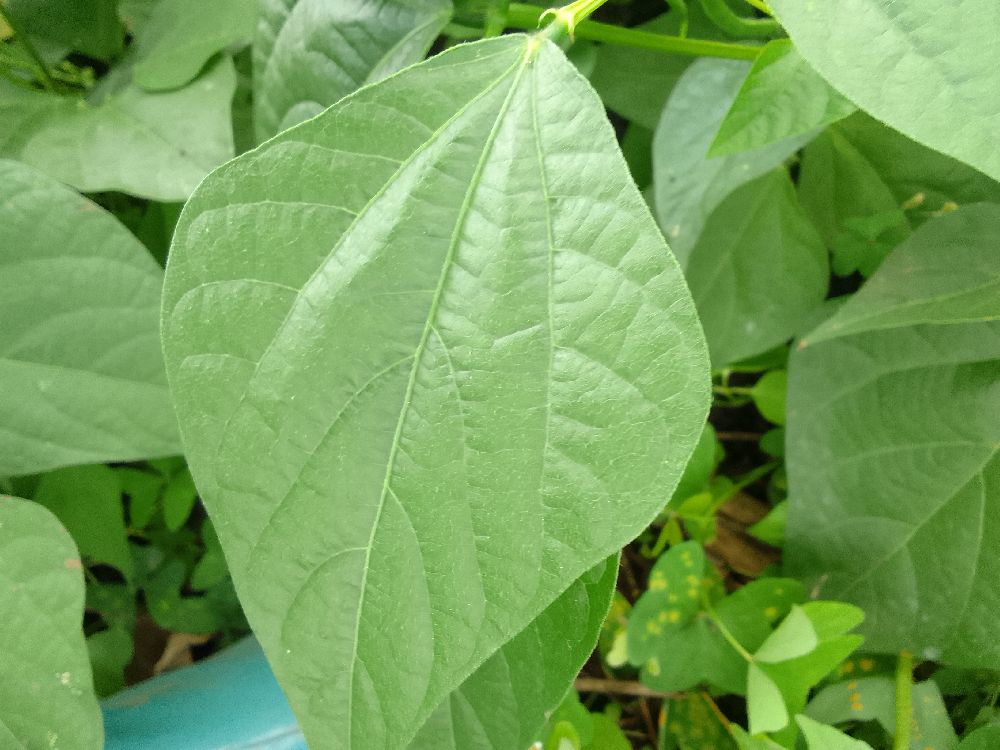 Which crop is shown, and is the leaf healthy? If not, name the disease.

common bean, healthy
